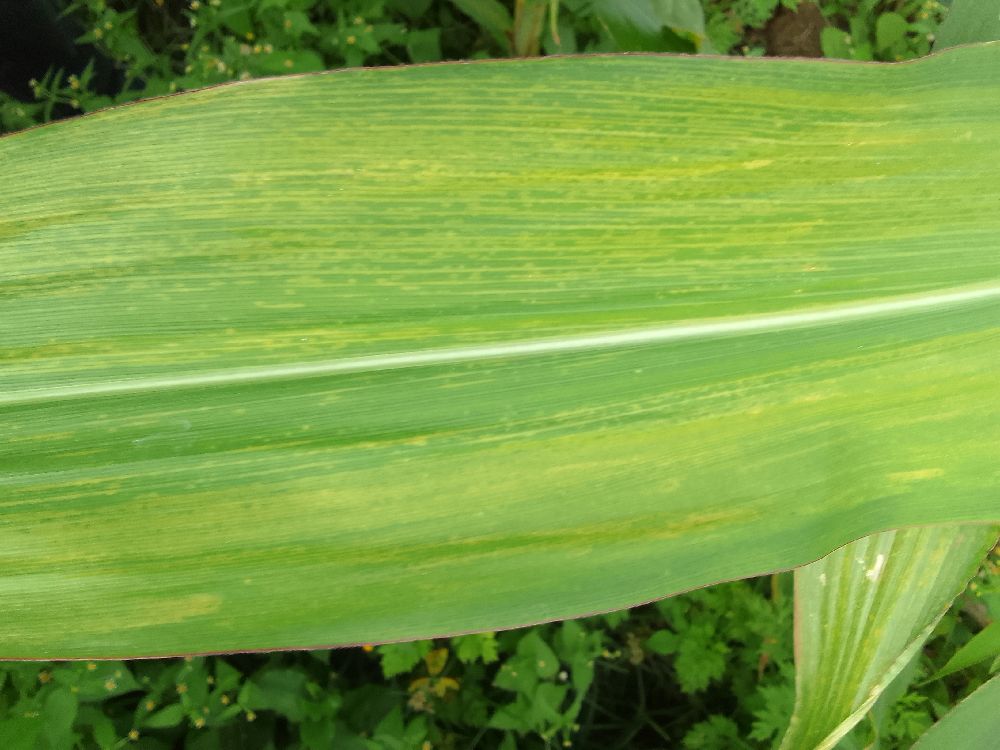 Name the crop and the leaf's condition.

maize, maize lethal necrosis
